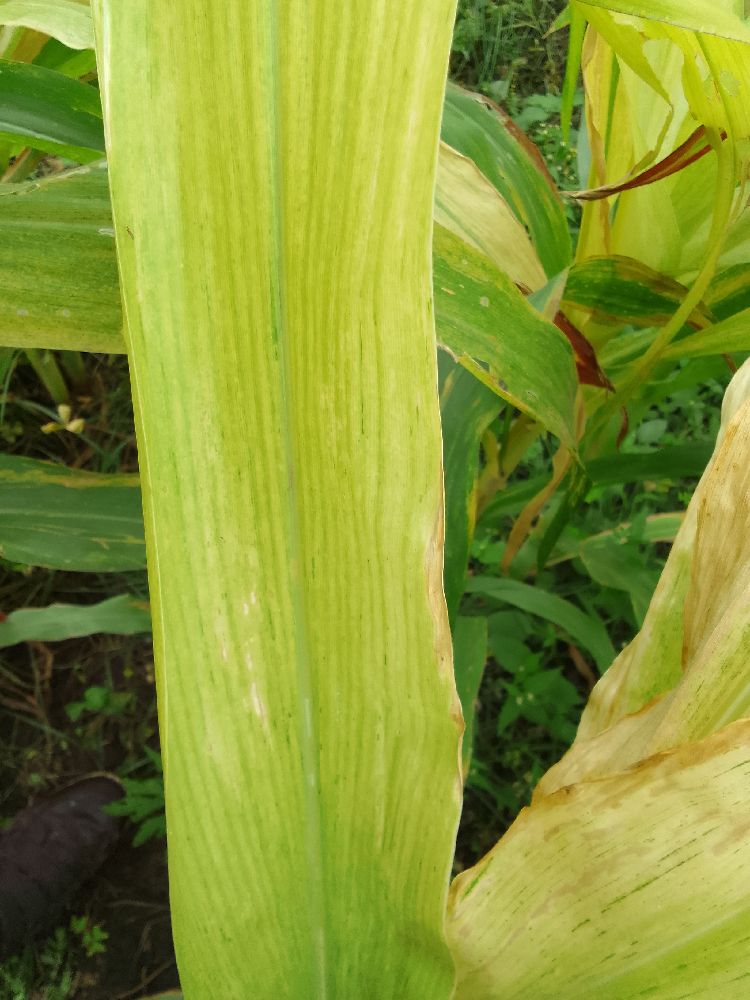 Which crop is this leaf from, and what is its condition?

maize, maize lethal necrosis
